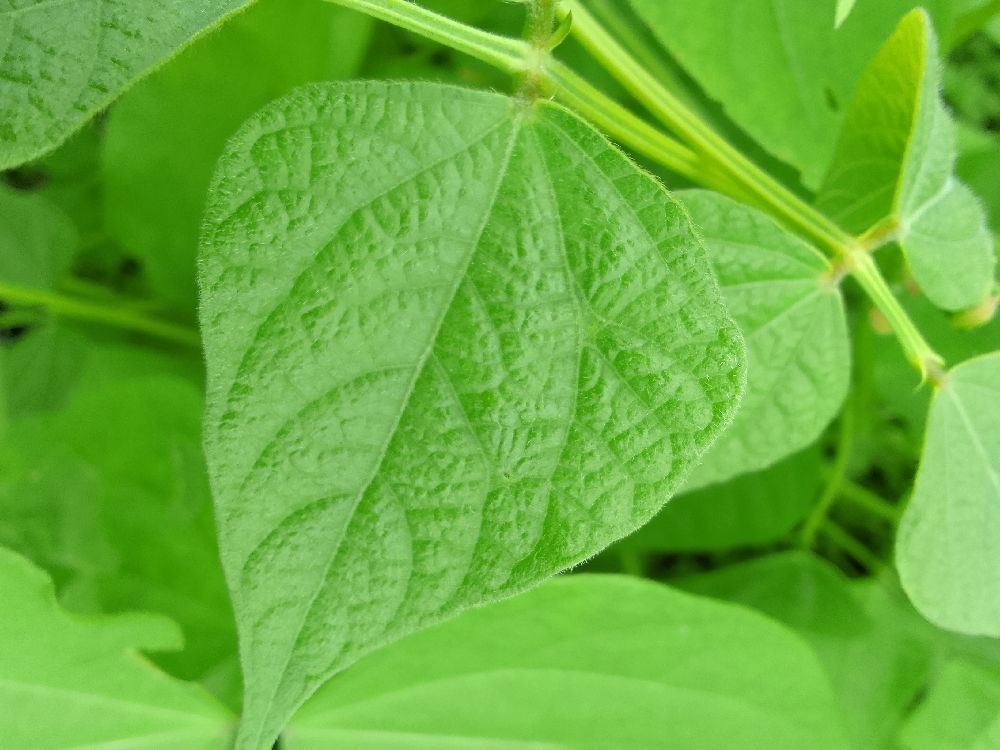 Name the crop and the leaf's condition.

common bean, healthy
